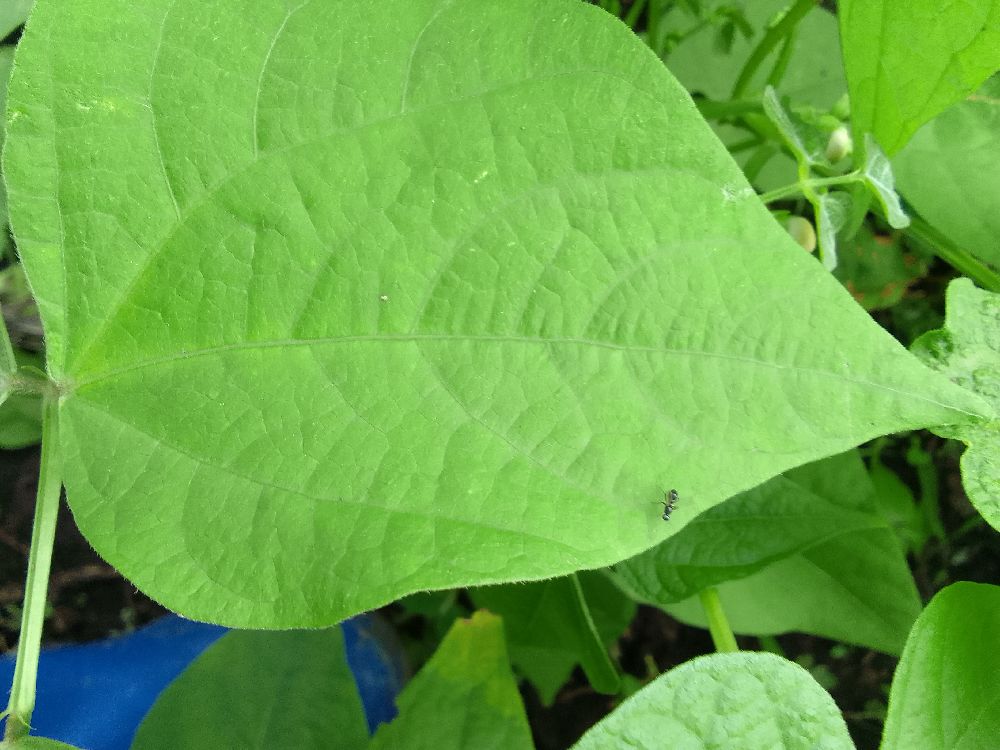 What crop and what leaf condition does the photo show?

common bean, healthy
